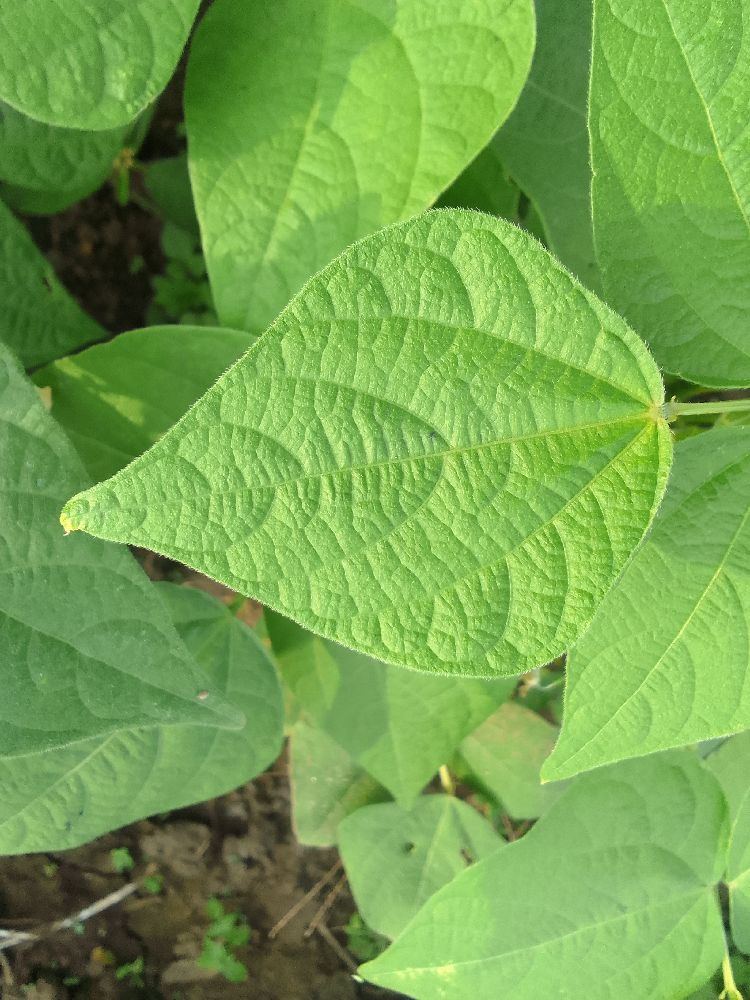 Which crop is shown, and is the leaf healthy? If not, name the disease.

common bean, healthy
